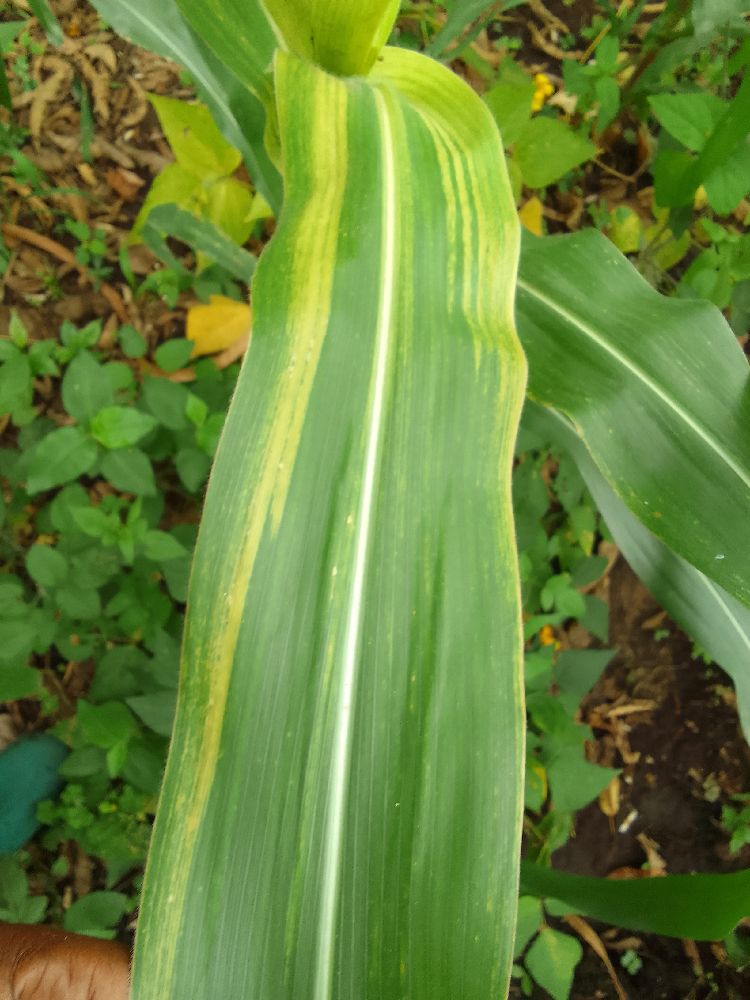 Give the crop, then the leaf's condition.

maize, maize lethal necrosis
